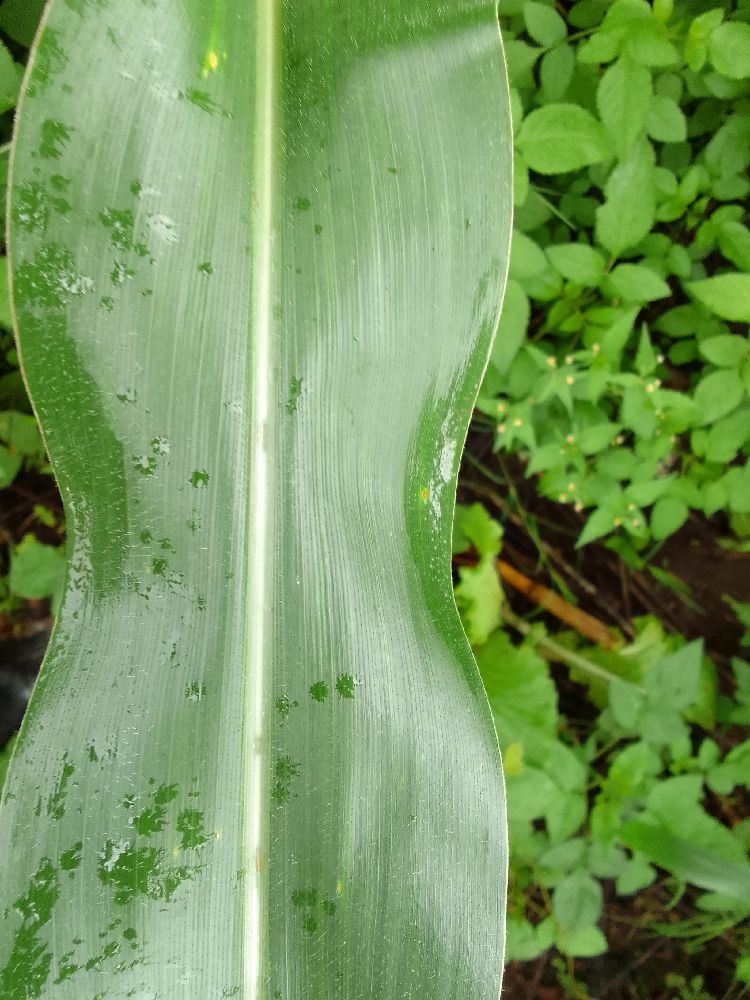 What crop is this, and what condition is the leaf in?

maize, healthy
